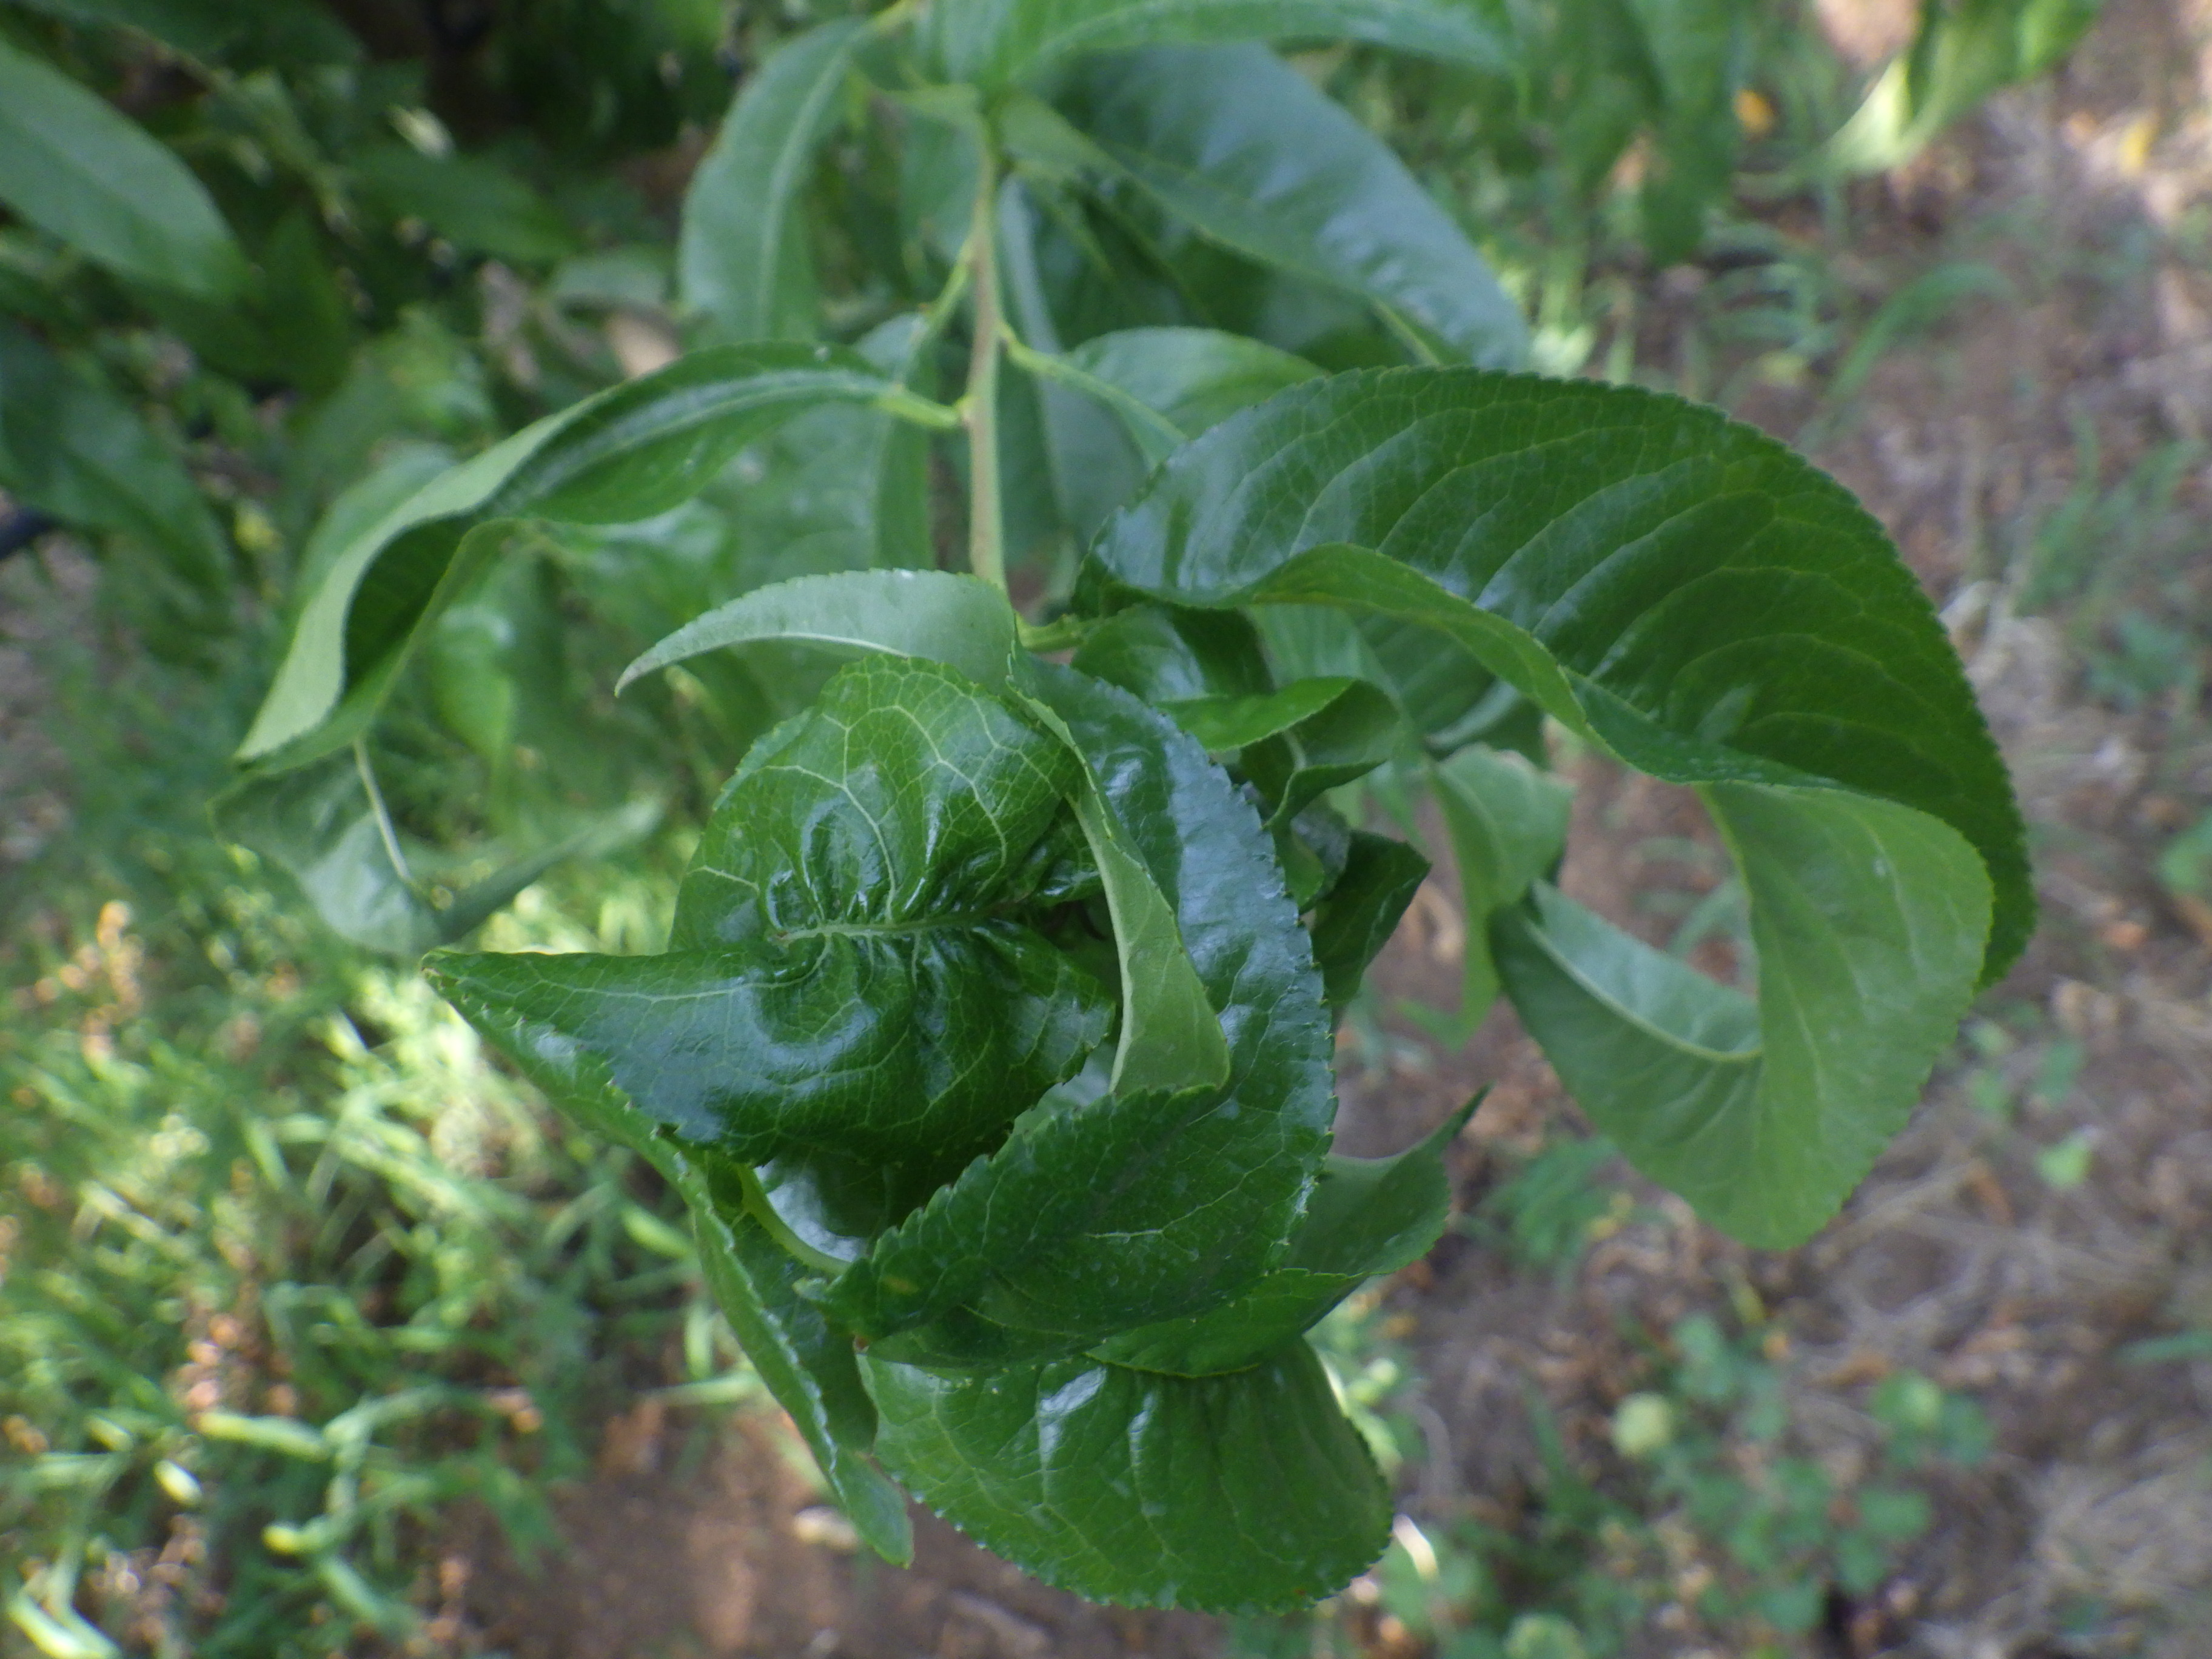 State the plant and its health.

peach, aphids
